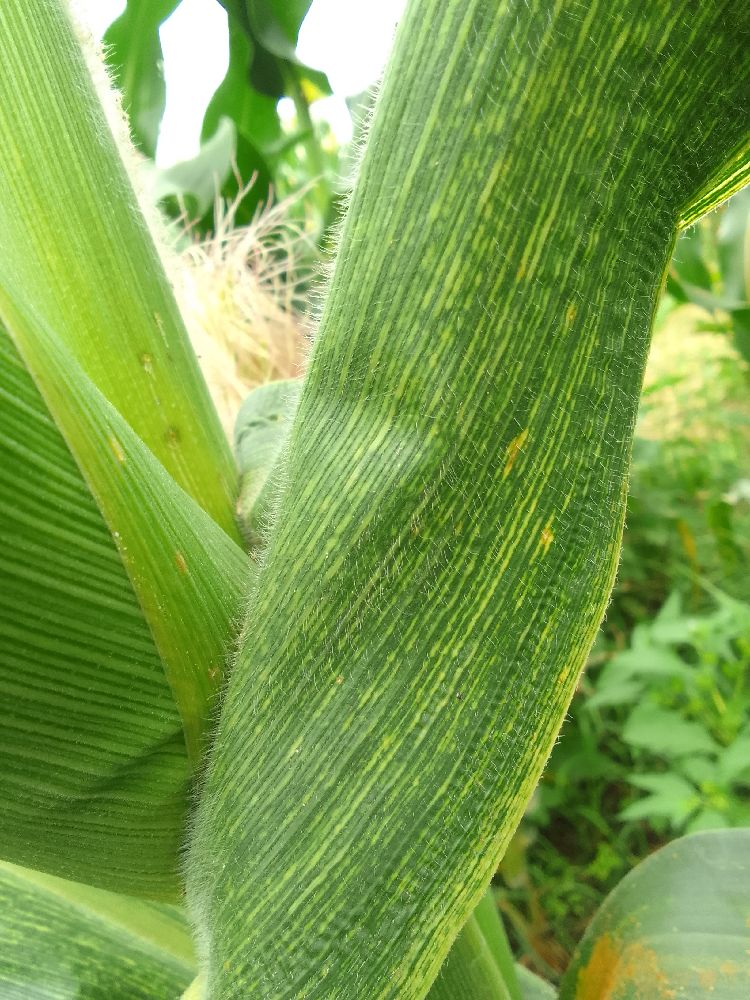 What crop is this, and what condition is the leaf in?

maize, maize streak virus
